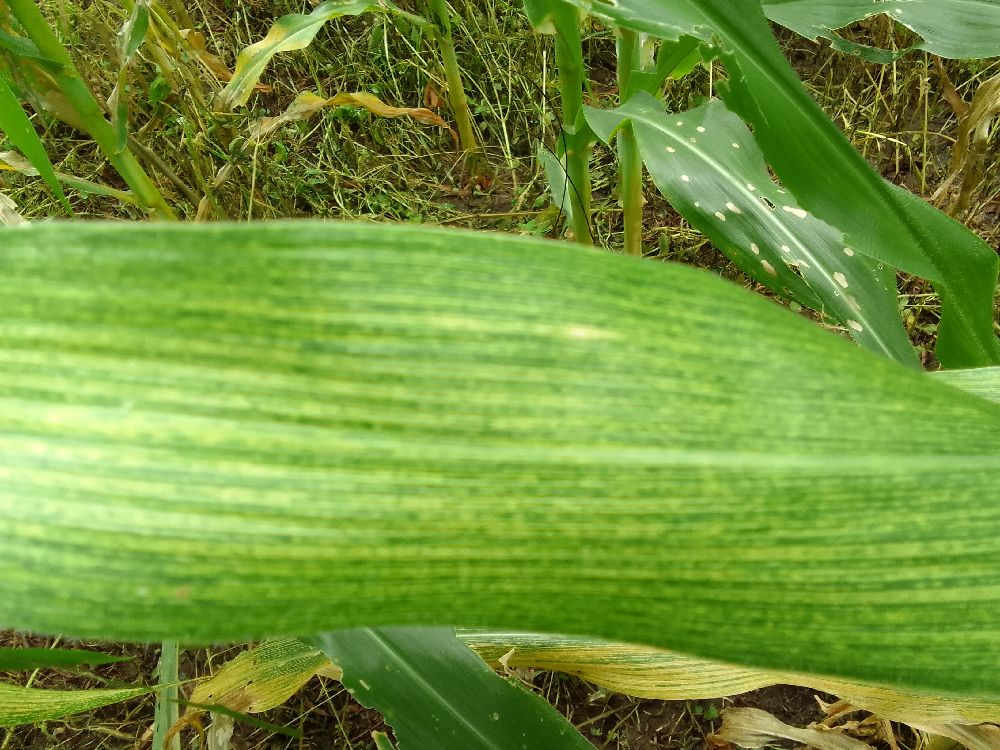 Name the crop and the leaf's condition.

maize, maize streak virus
